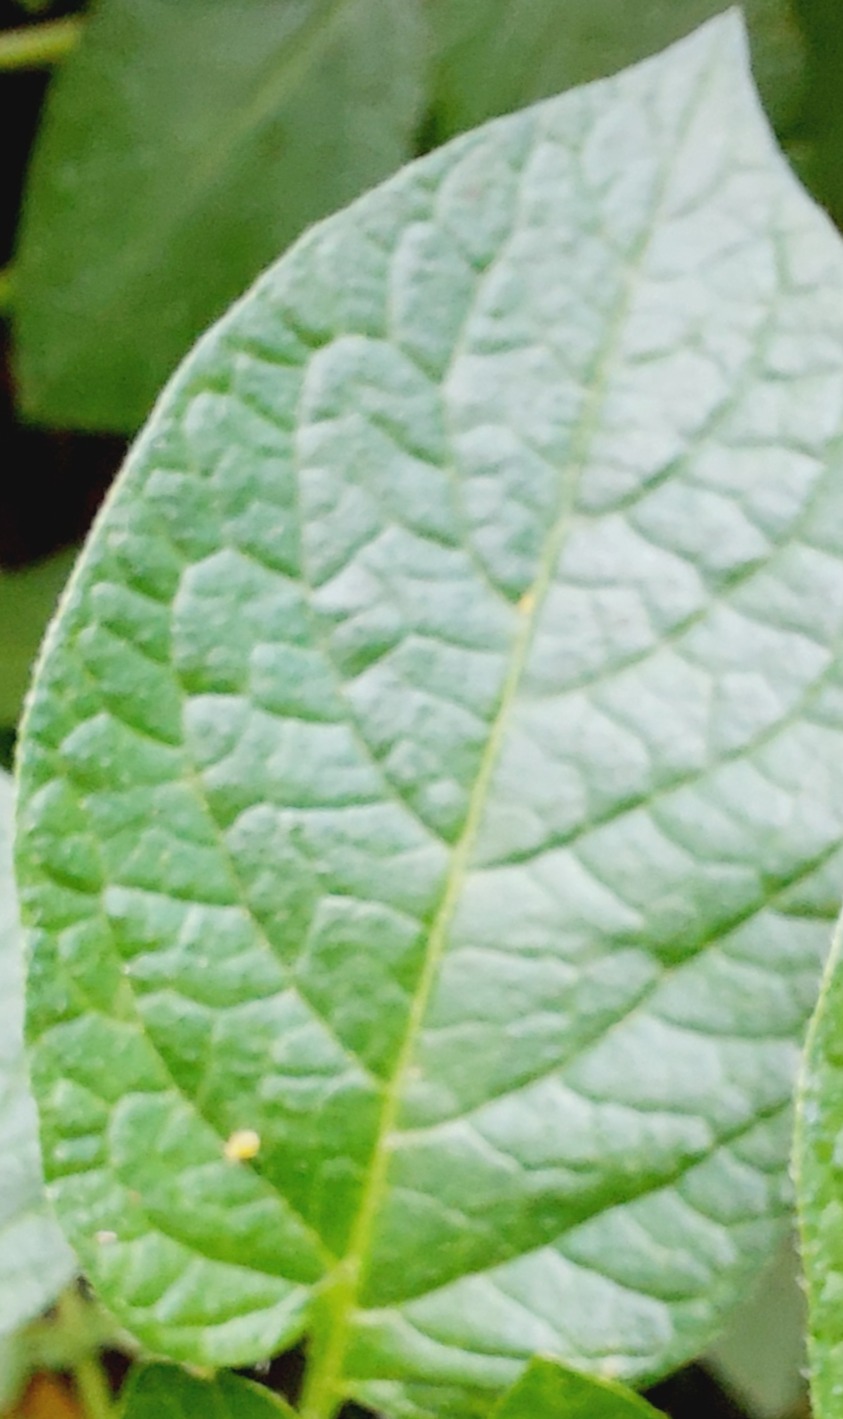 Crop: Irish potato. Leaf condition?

healthy
